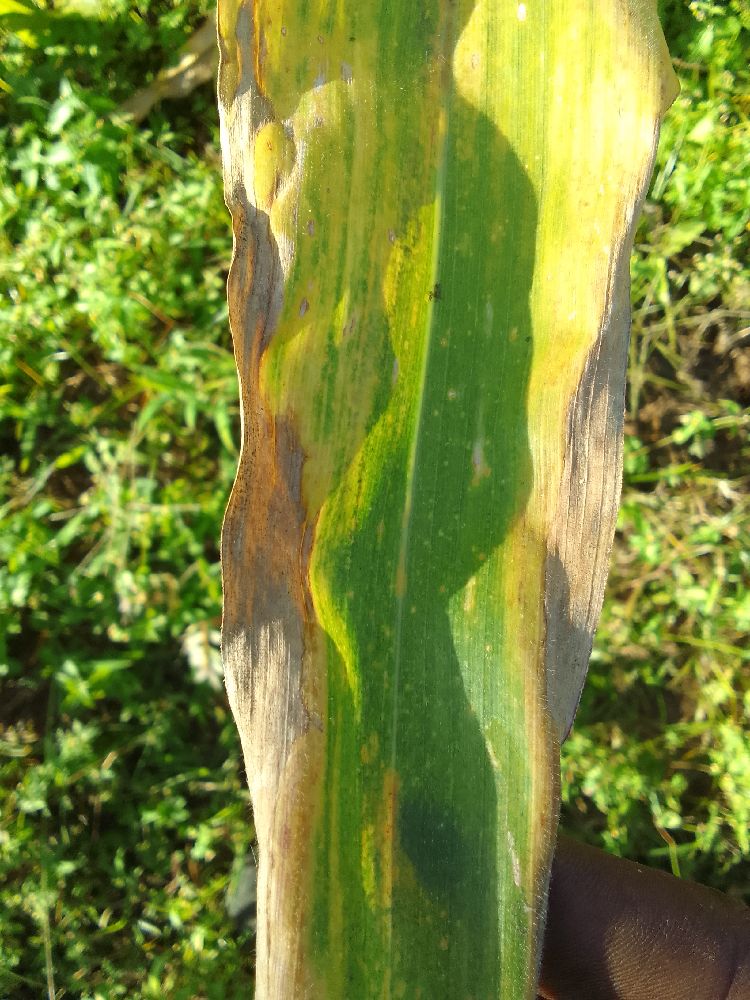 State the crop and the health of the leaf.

maize, maize lethal necrosis
